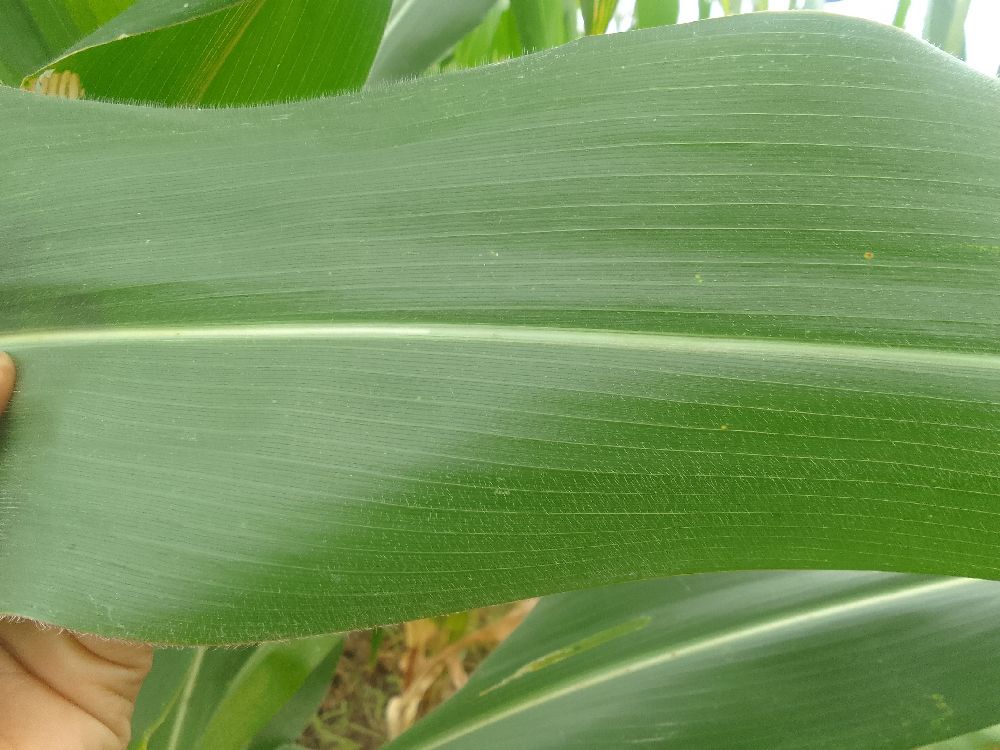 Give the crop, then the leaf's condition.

maize, healthy
